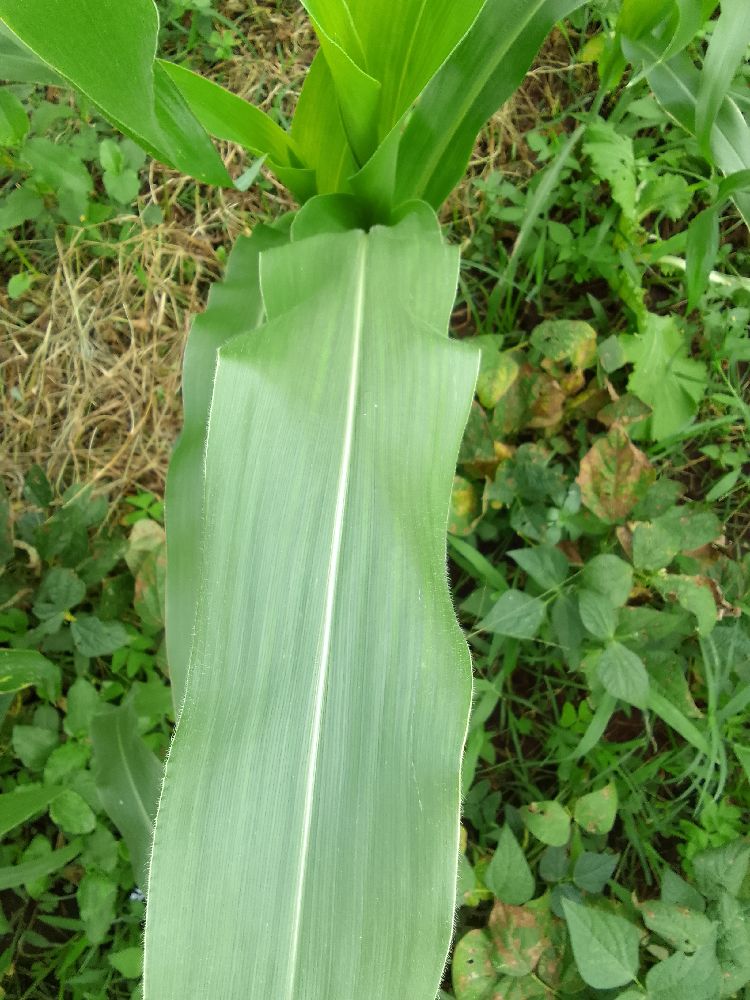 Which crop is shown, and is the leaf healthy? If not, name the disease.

maize, healthy
